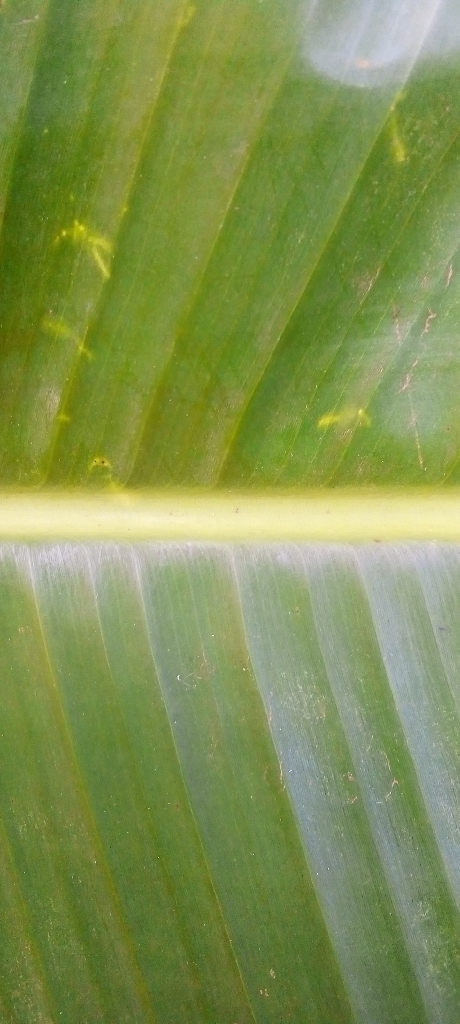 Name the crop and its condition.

banana, healthy
